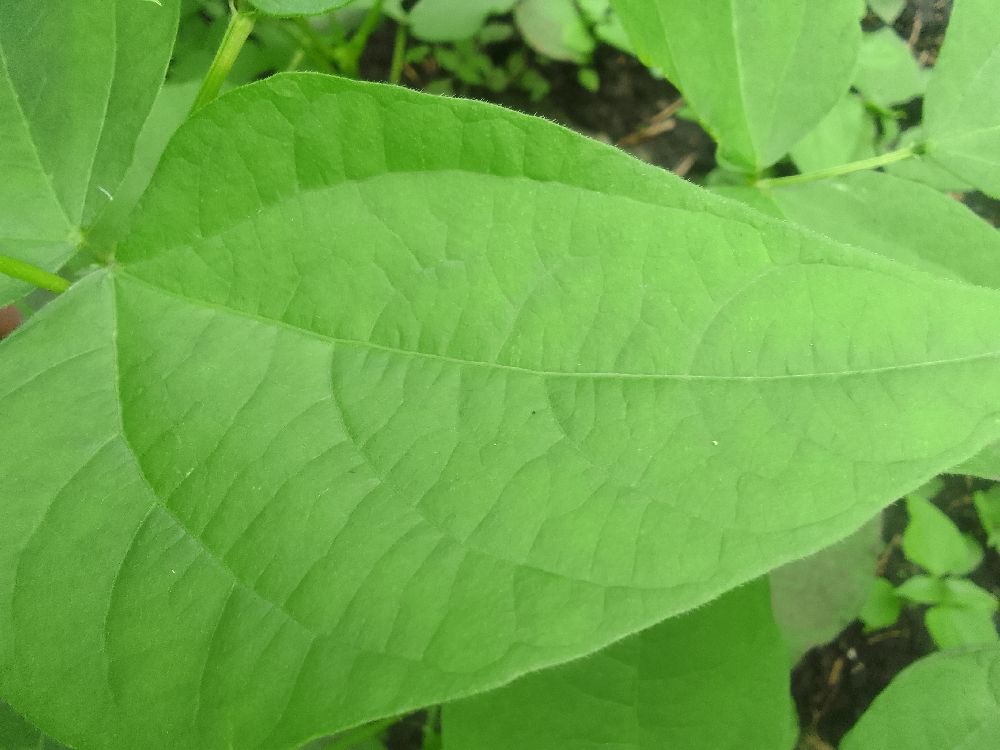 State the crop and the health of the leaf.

common bean, healthy
